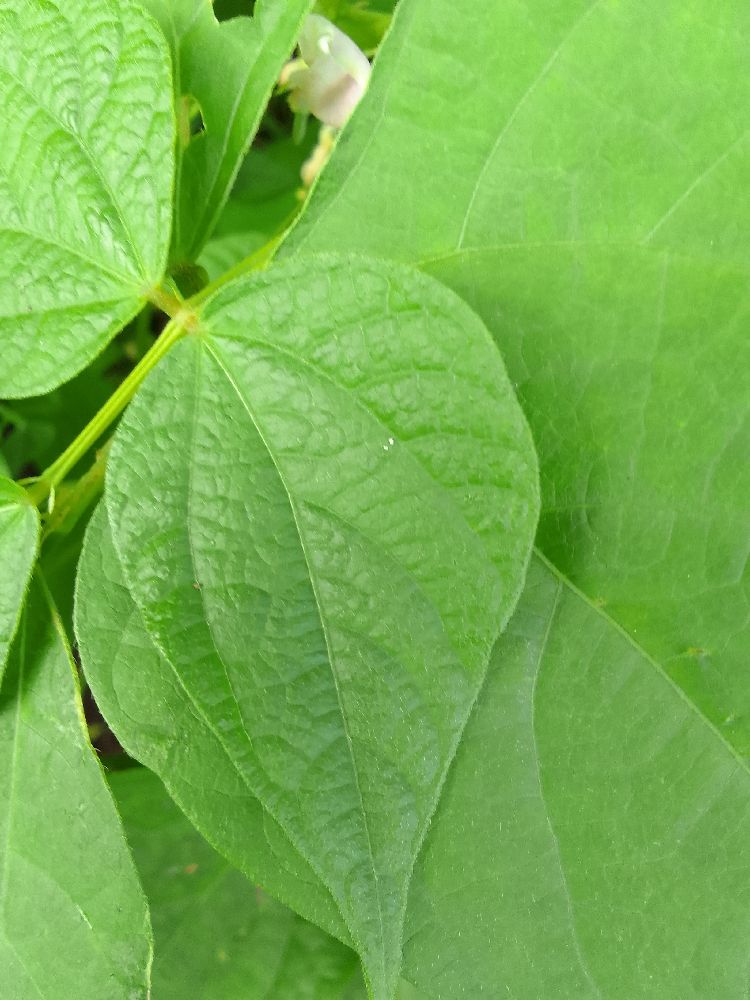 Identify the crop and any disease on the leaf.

common bean, healthy
